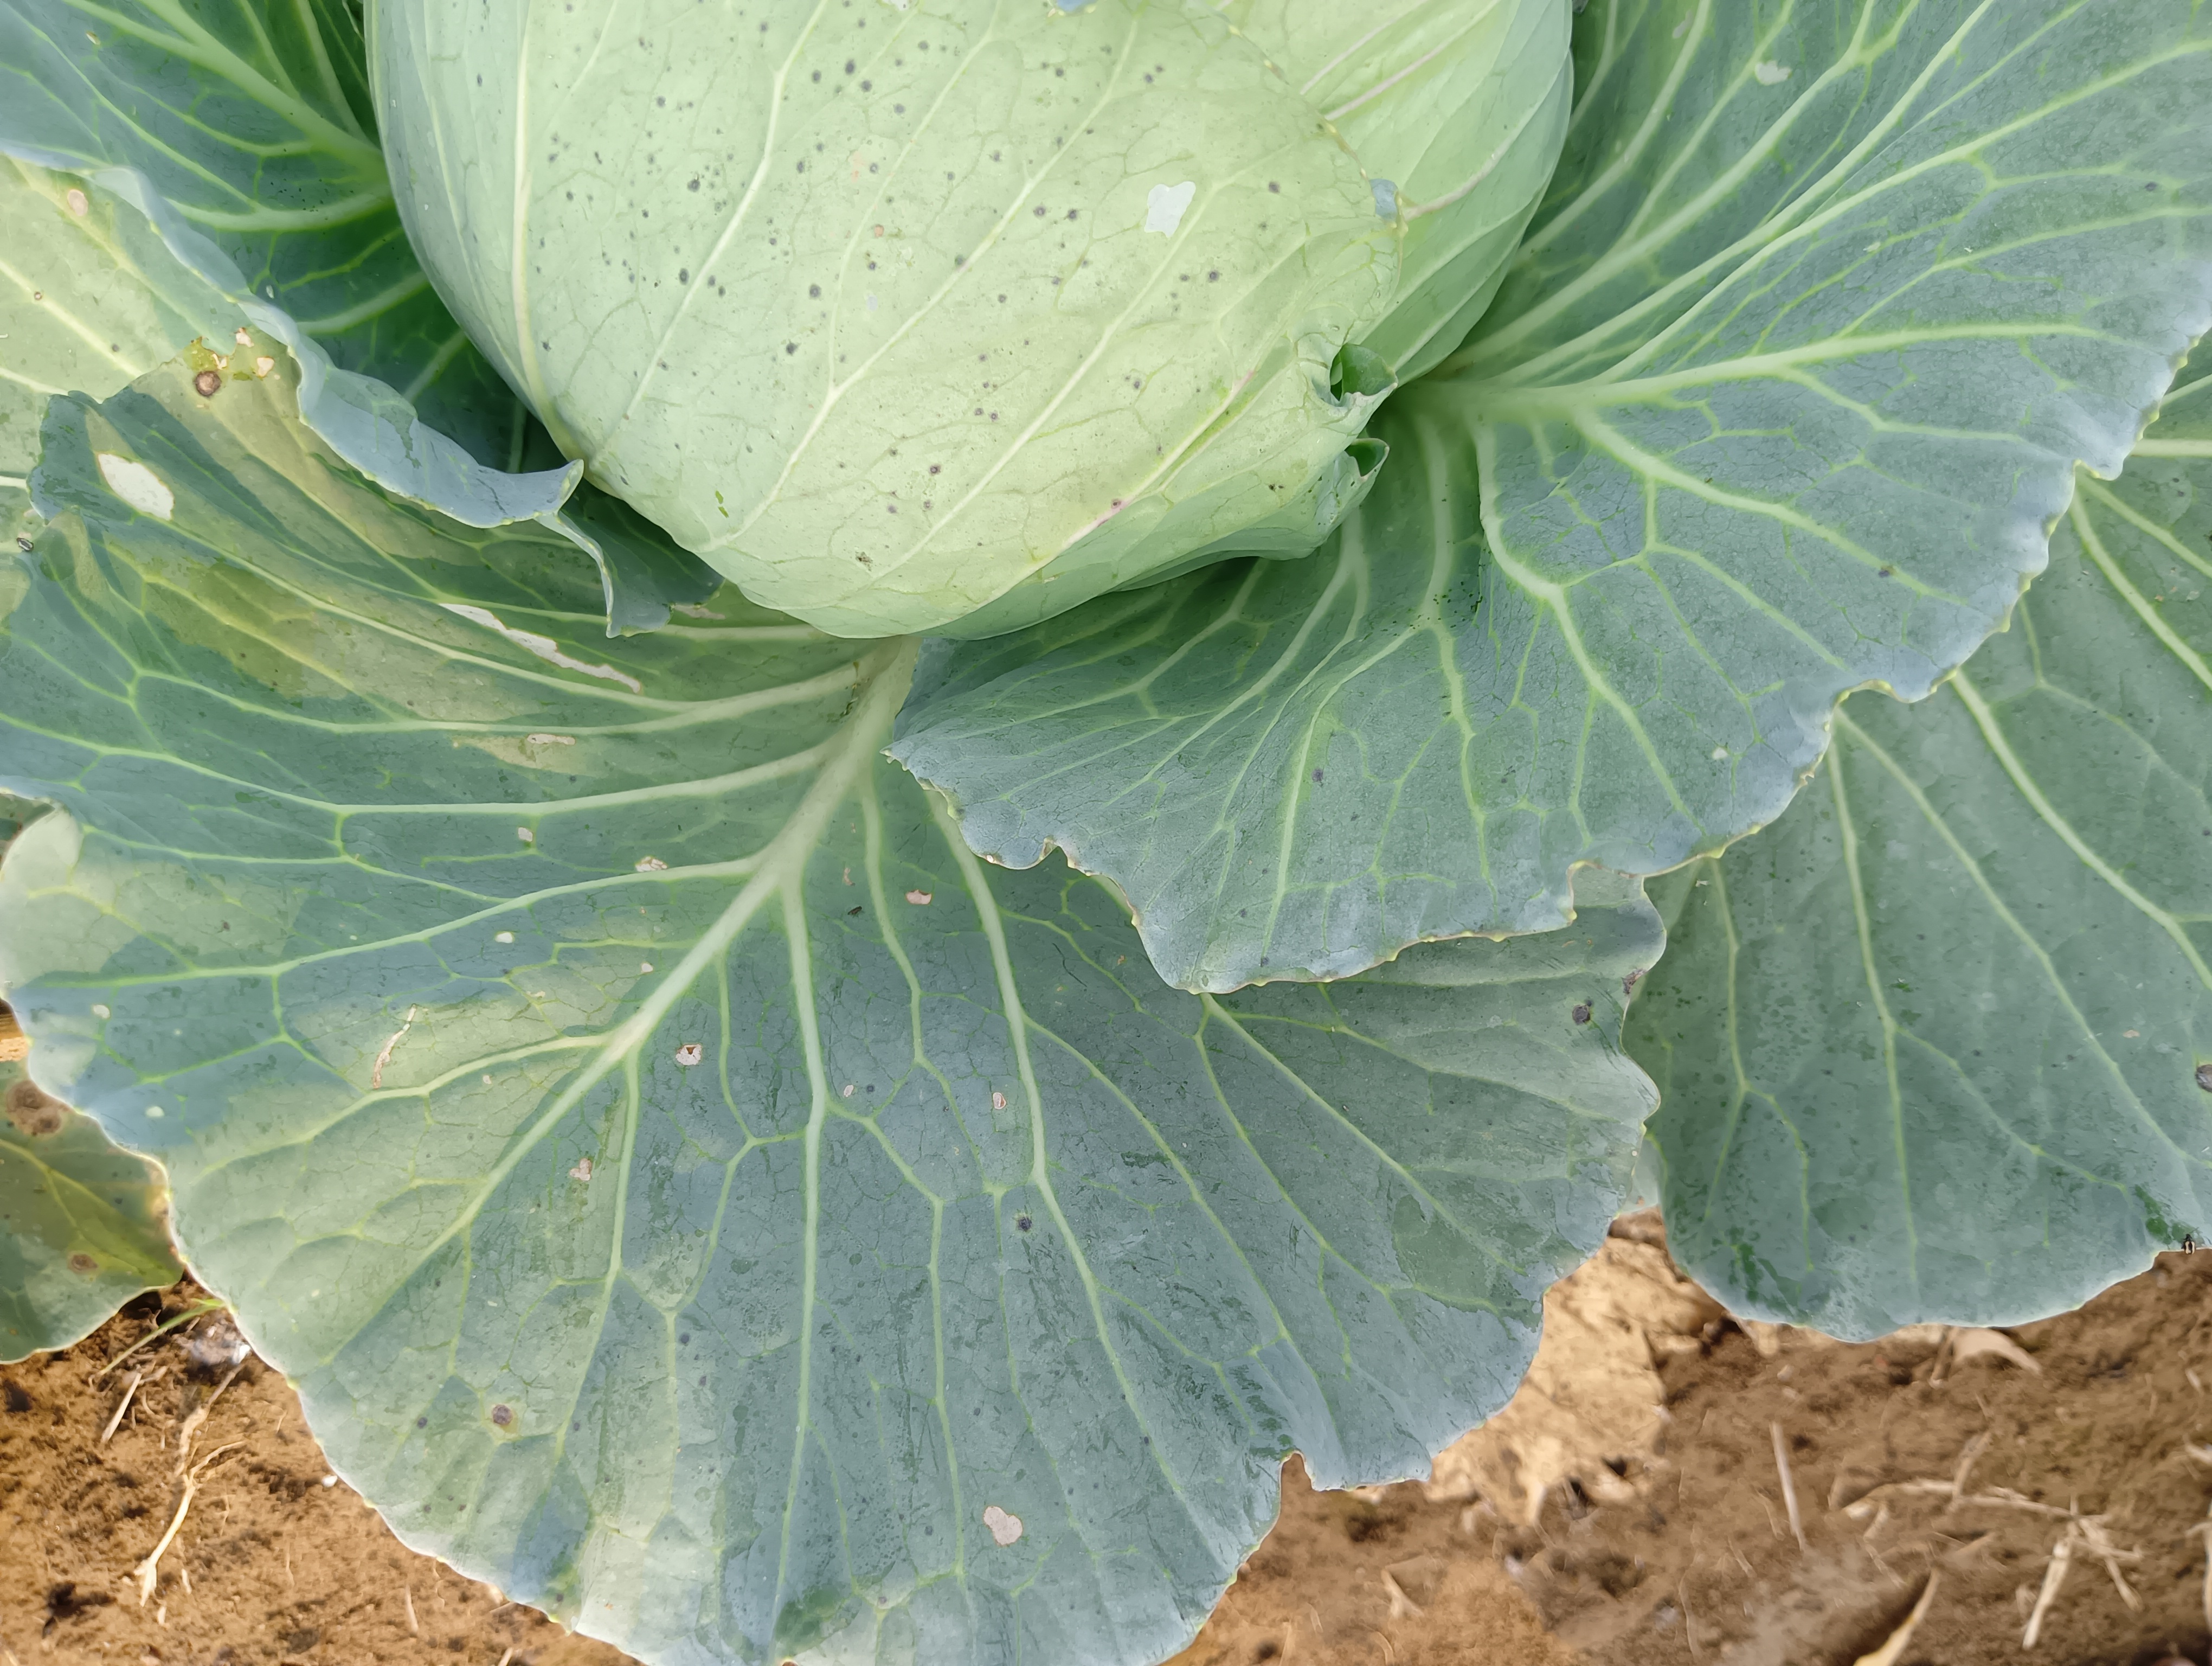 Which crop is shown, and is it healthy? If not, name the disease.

cabbage, healthy
